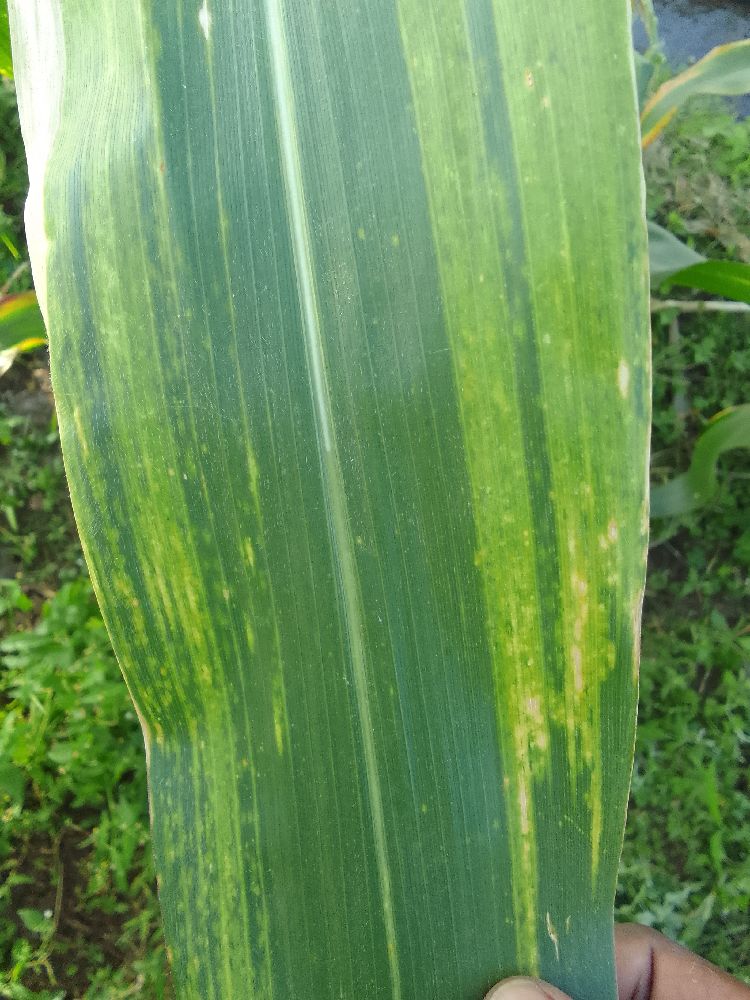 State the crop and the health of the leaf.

maize, maize lethal necrosis
